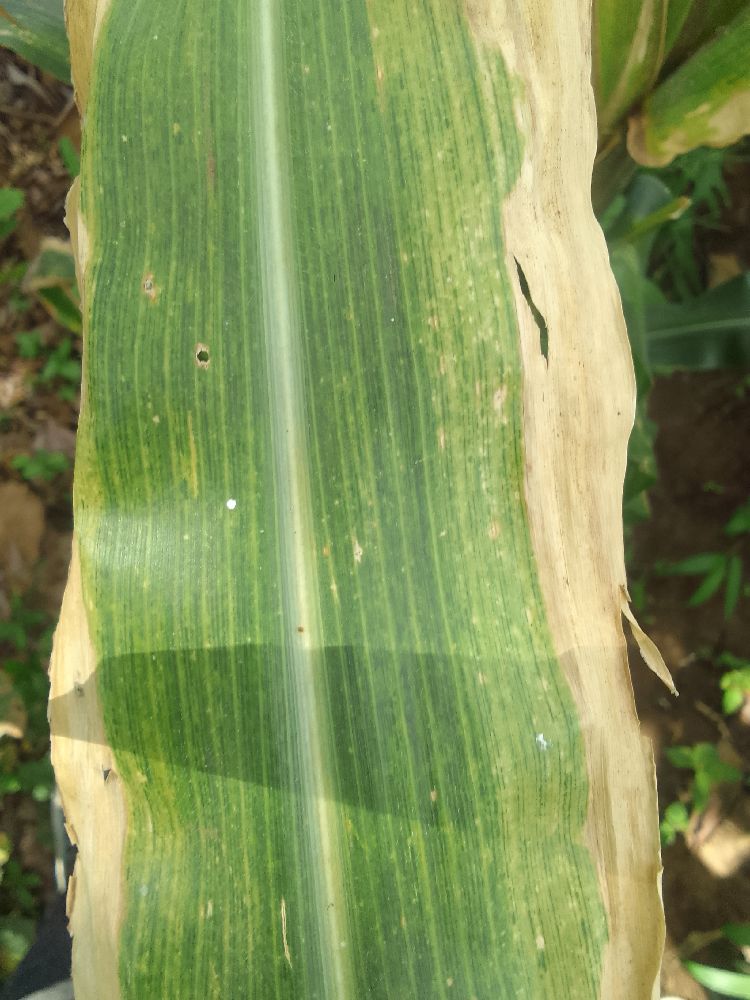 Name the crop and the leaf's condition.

maize, maize lethal necrosis
